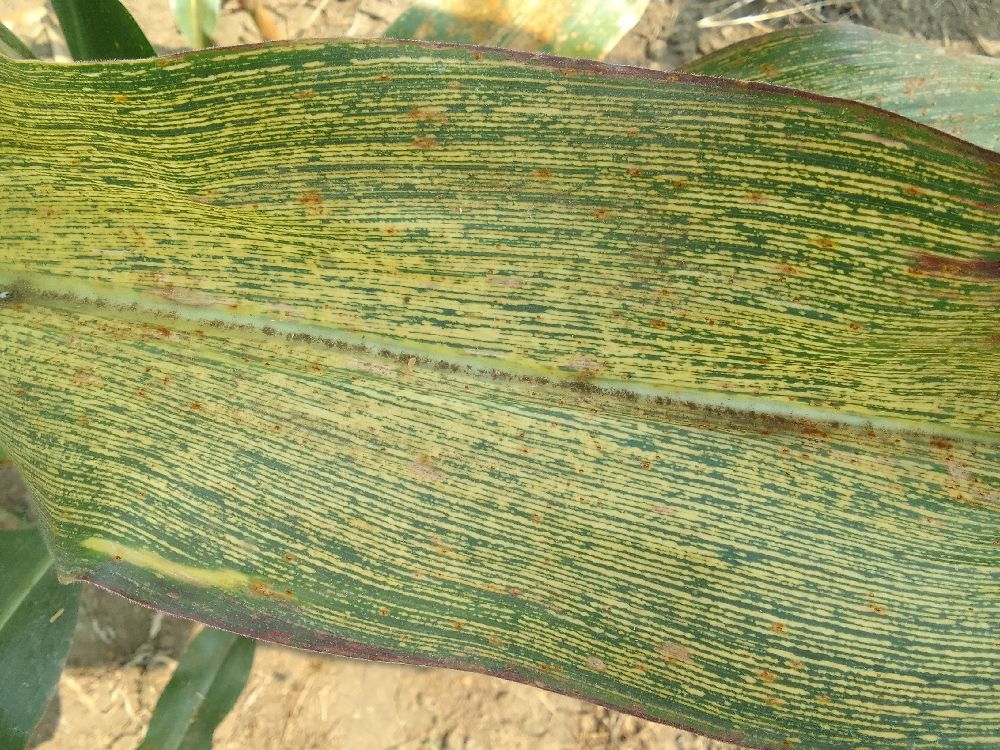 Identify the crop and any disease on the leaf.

maize, maize streak virus
